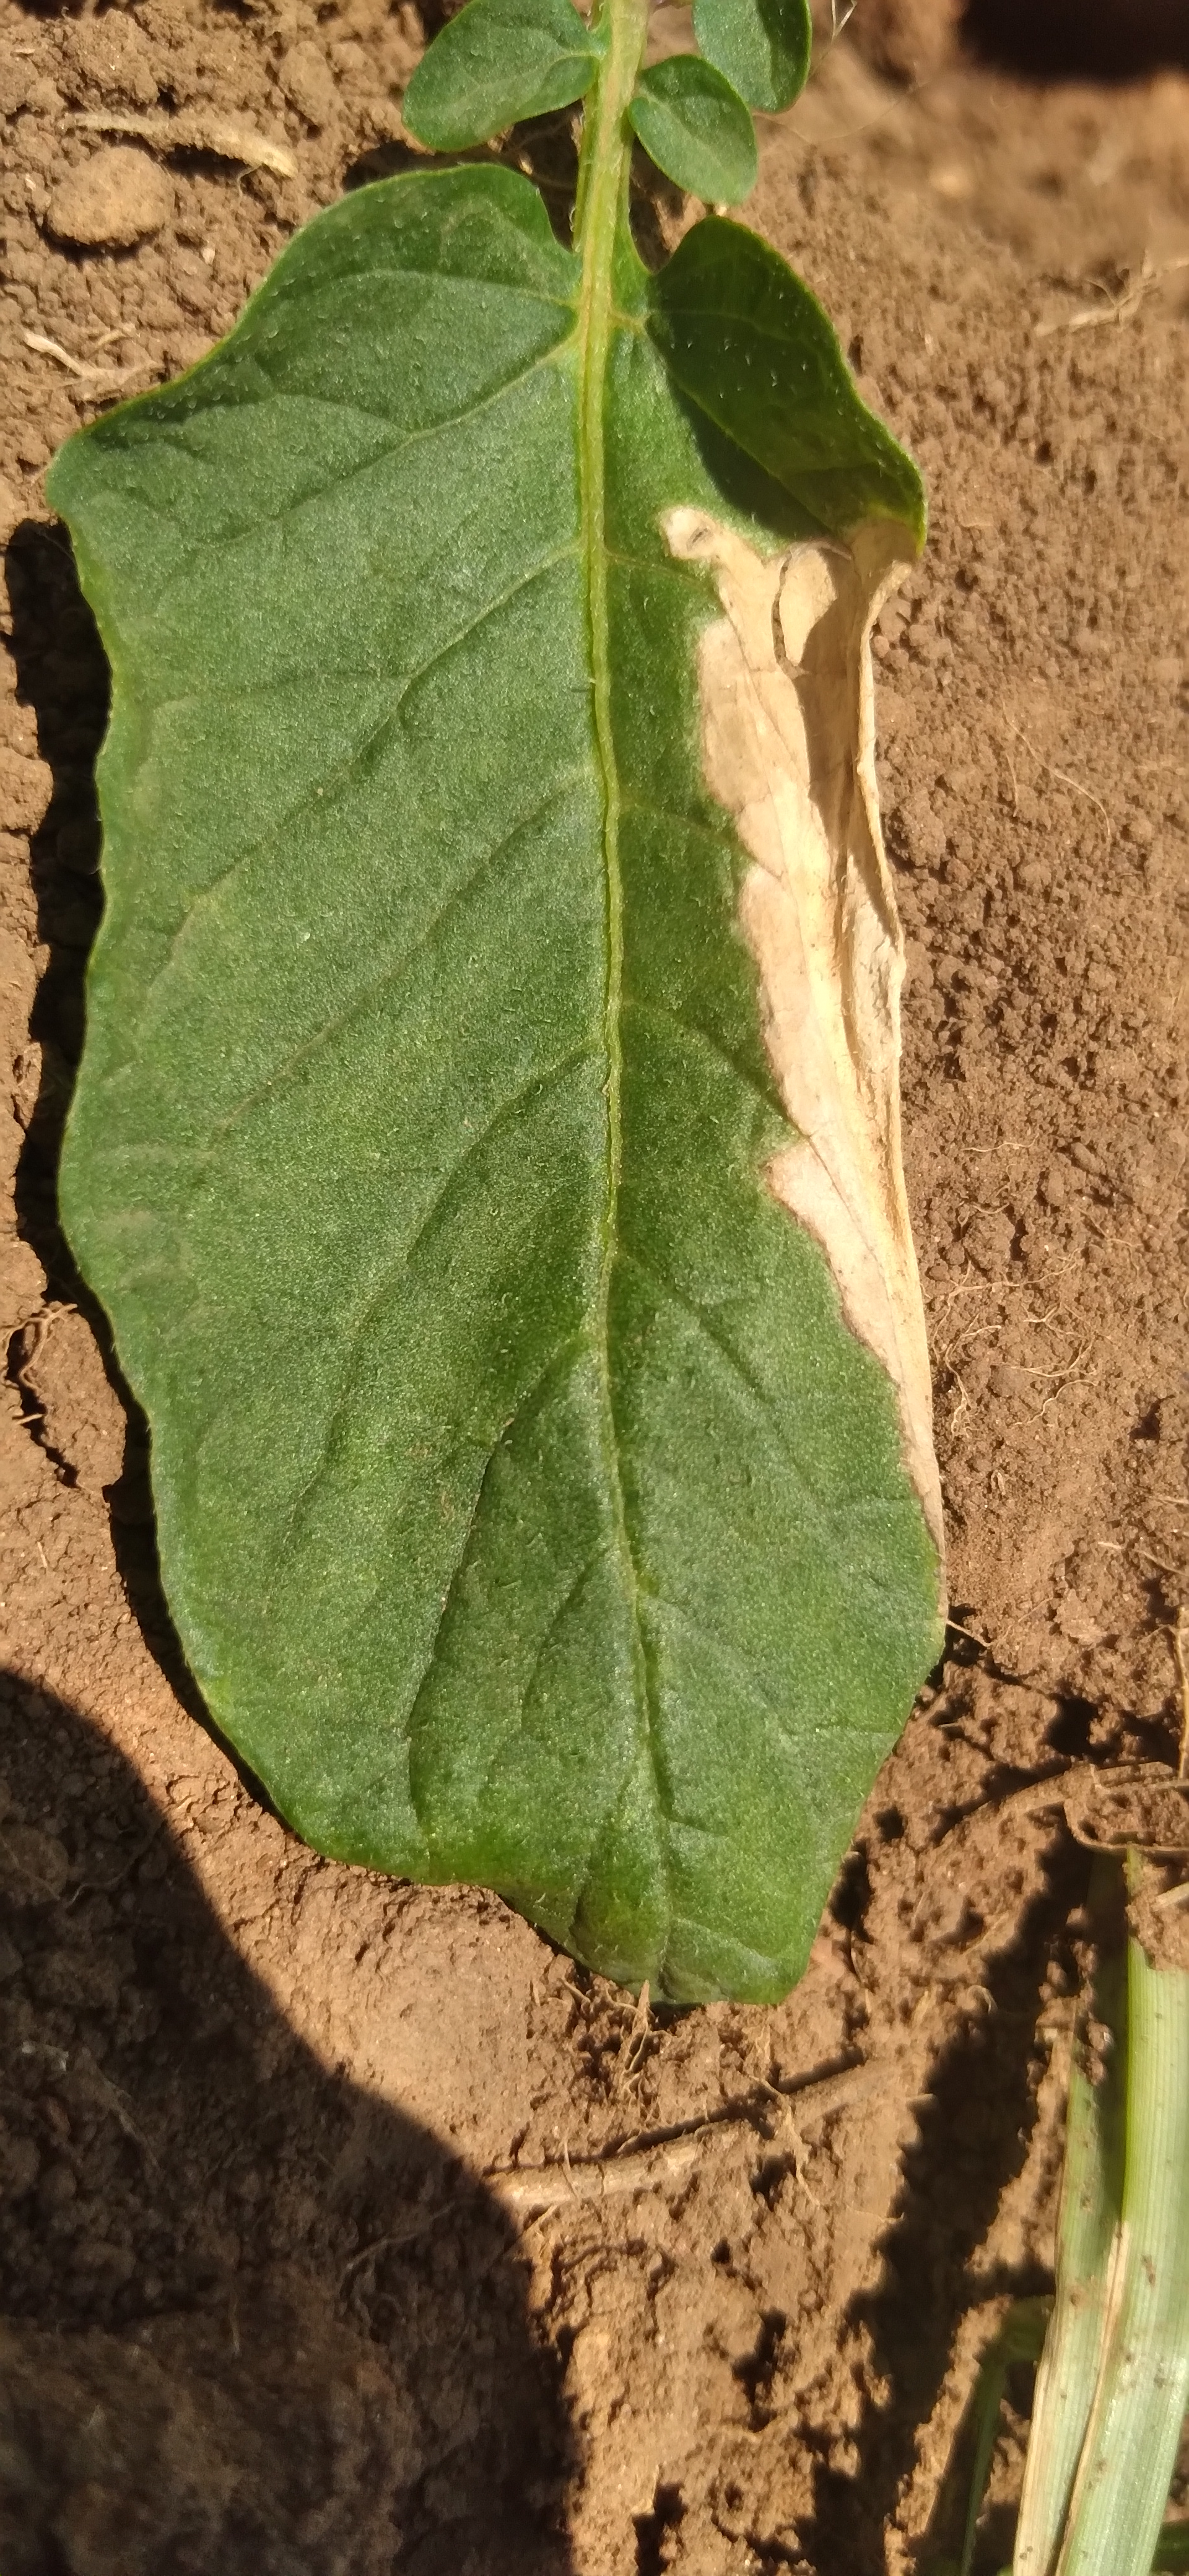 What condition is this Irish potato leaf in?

early blight
